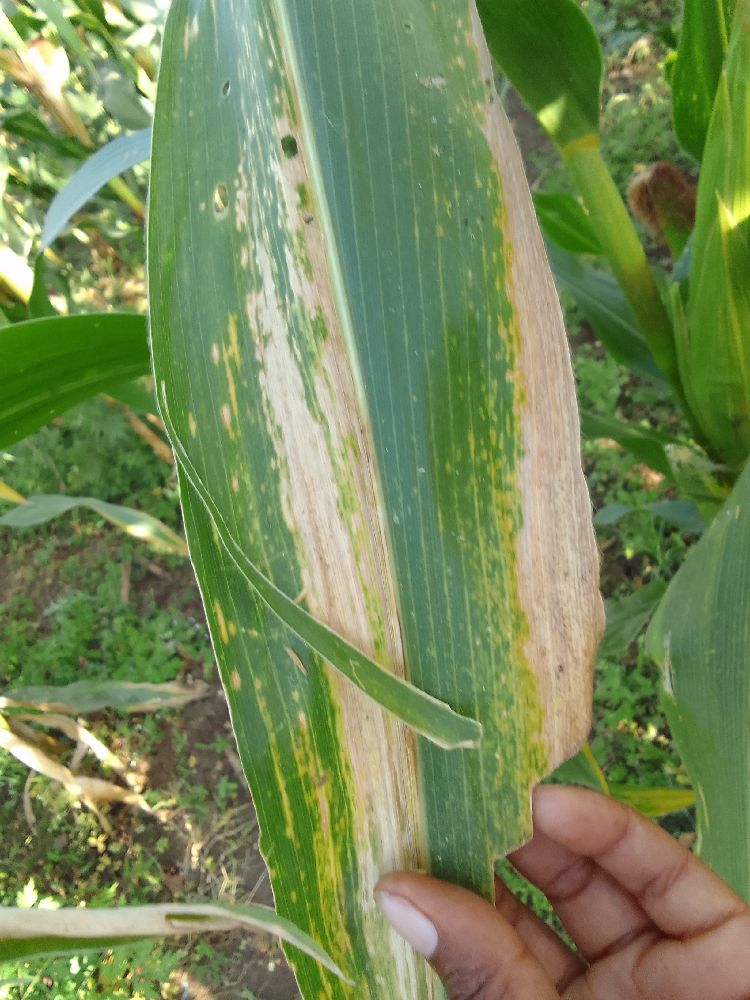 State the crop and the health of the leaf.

maize, maize lethal necrosis
